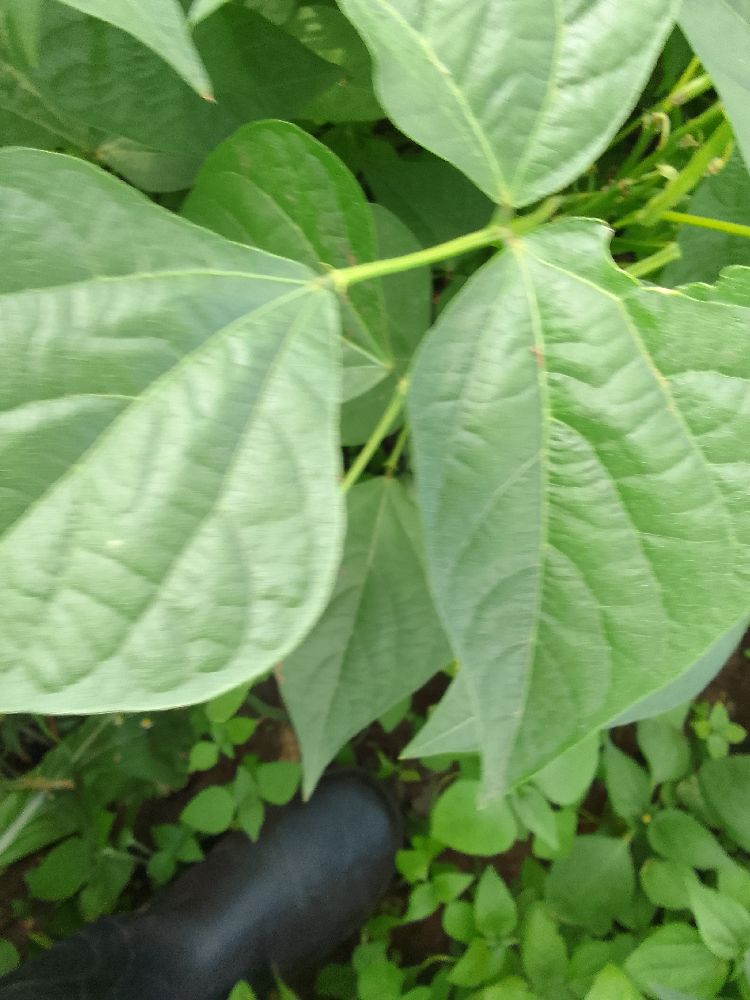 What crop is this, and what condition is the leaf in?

common bean, healthy
